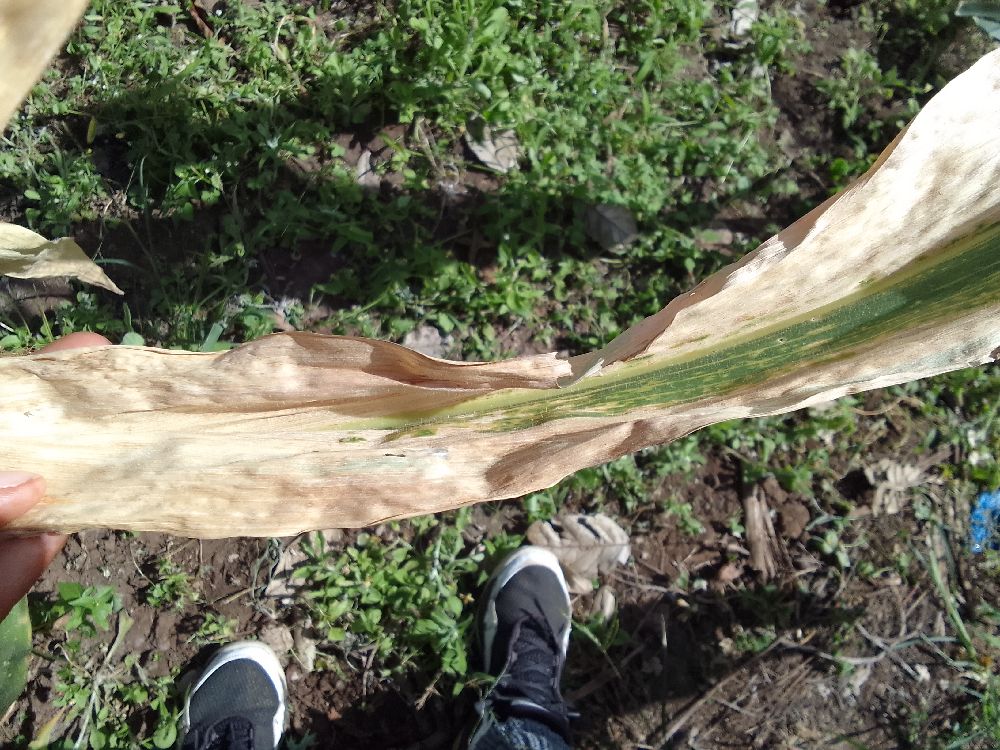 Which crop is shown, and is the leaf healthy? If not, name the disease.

maize, maize lethal necrosis
